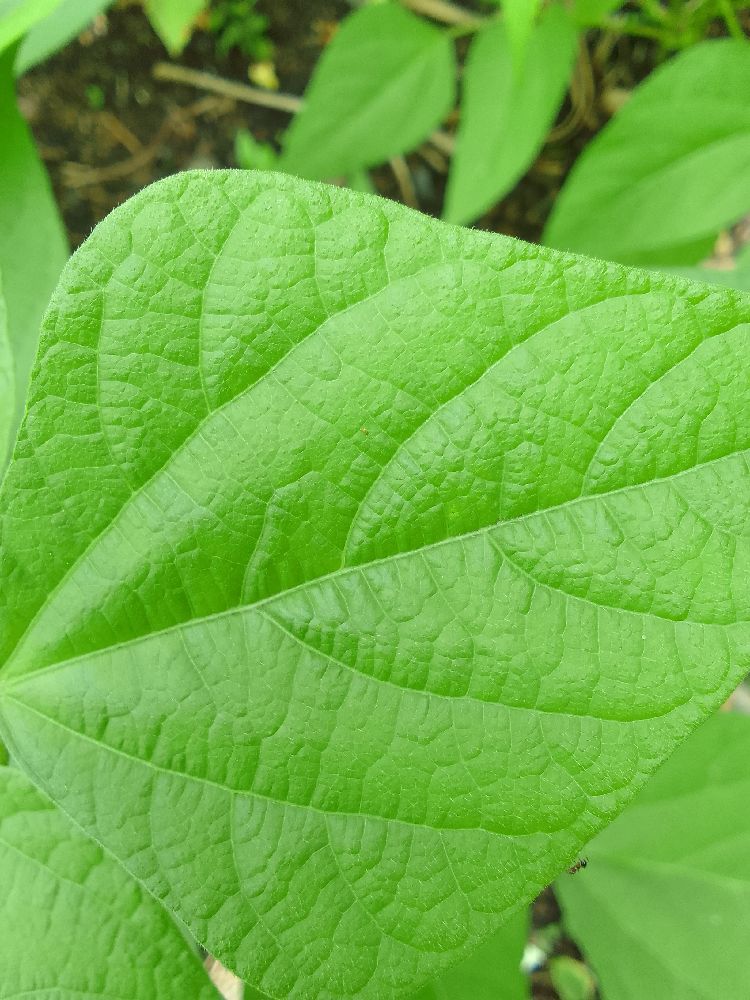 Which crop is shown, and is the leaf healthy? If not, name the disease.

common bean, healthy
